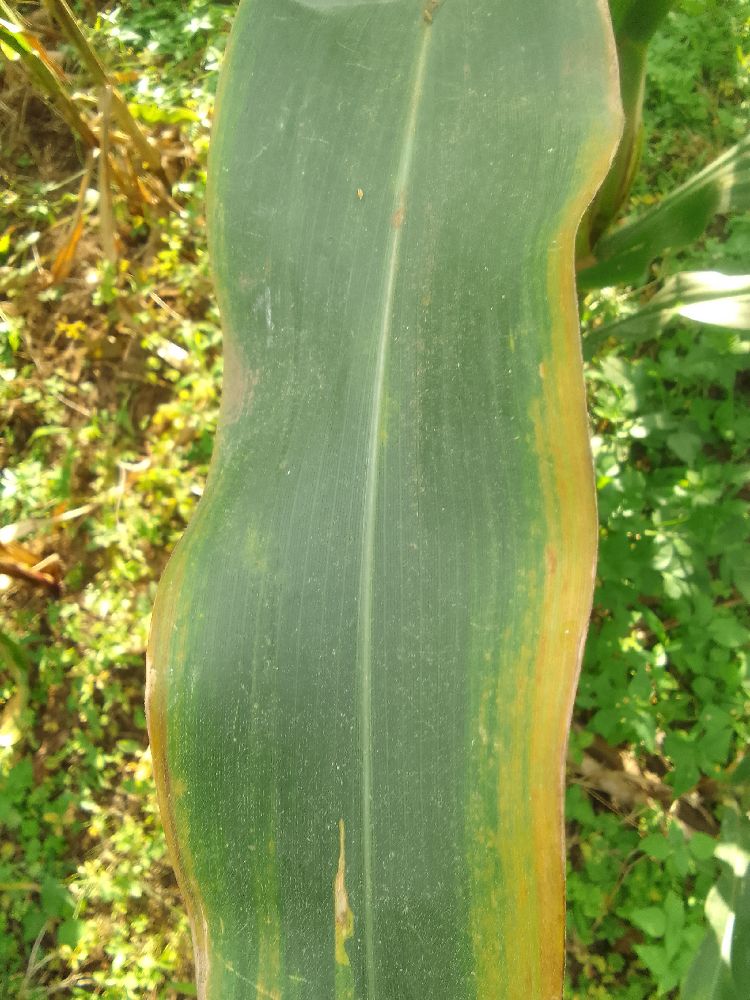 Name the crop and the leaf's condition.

maize, maize lethal necrosis
